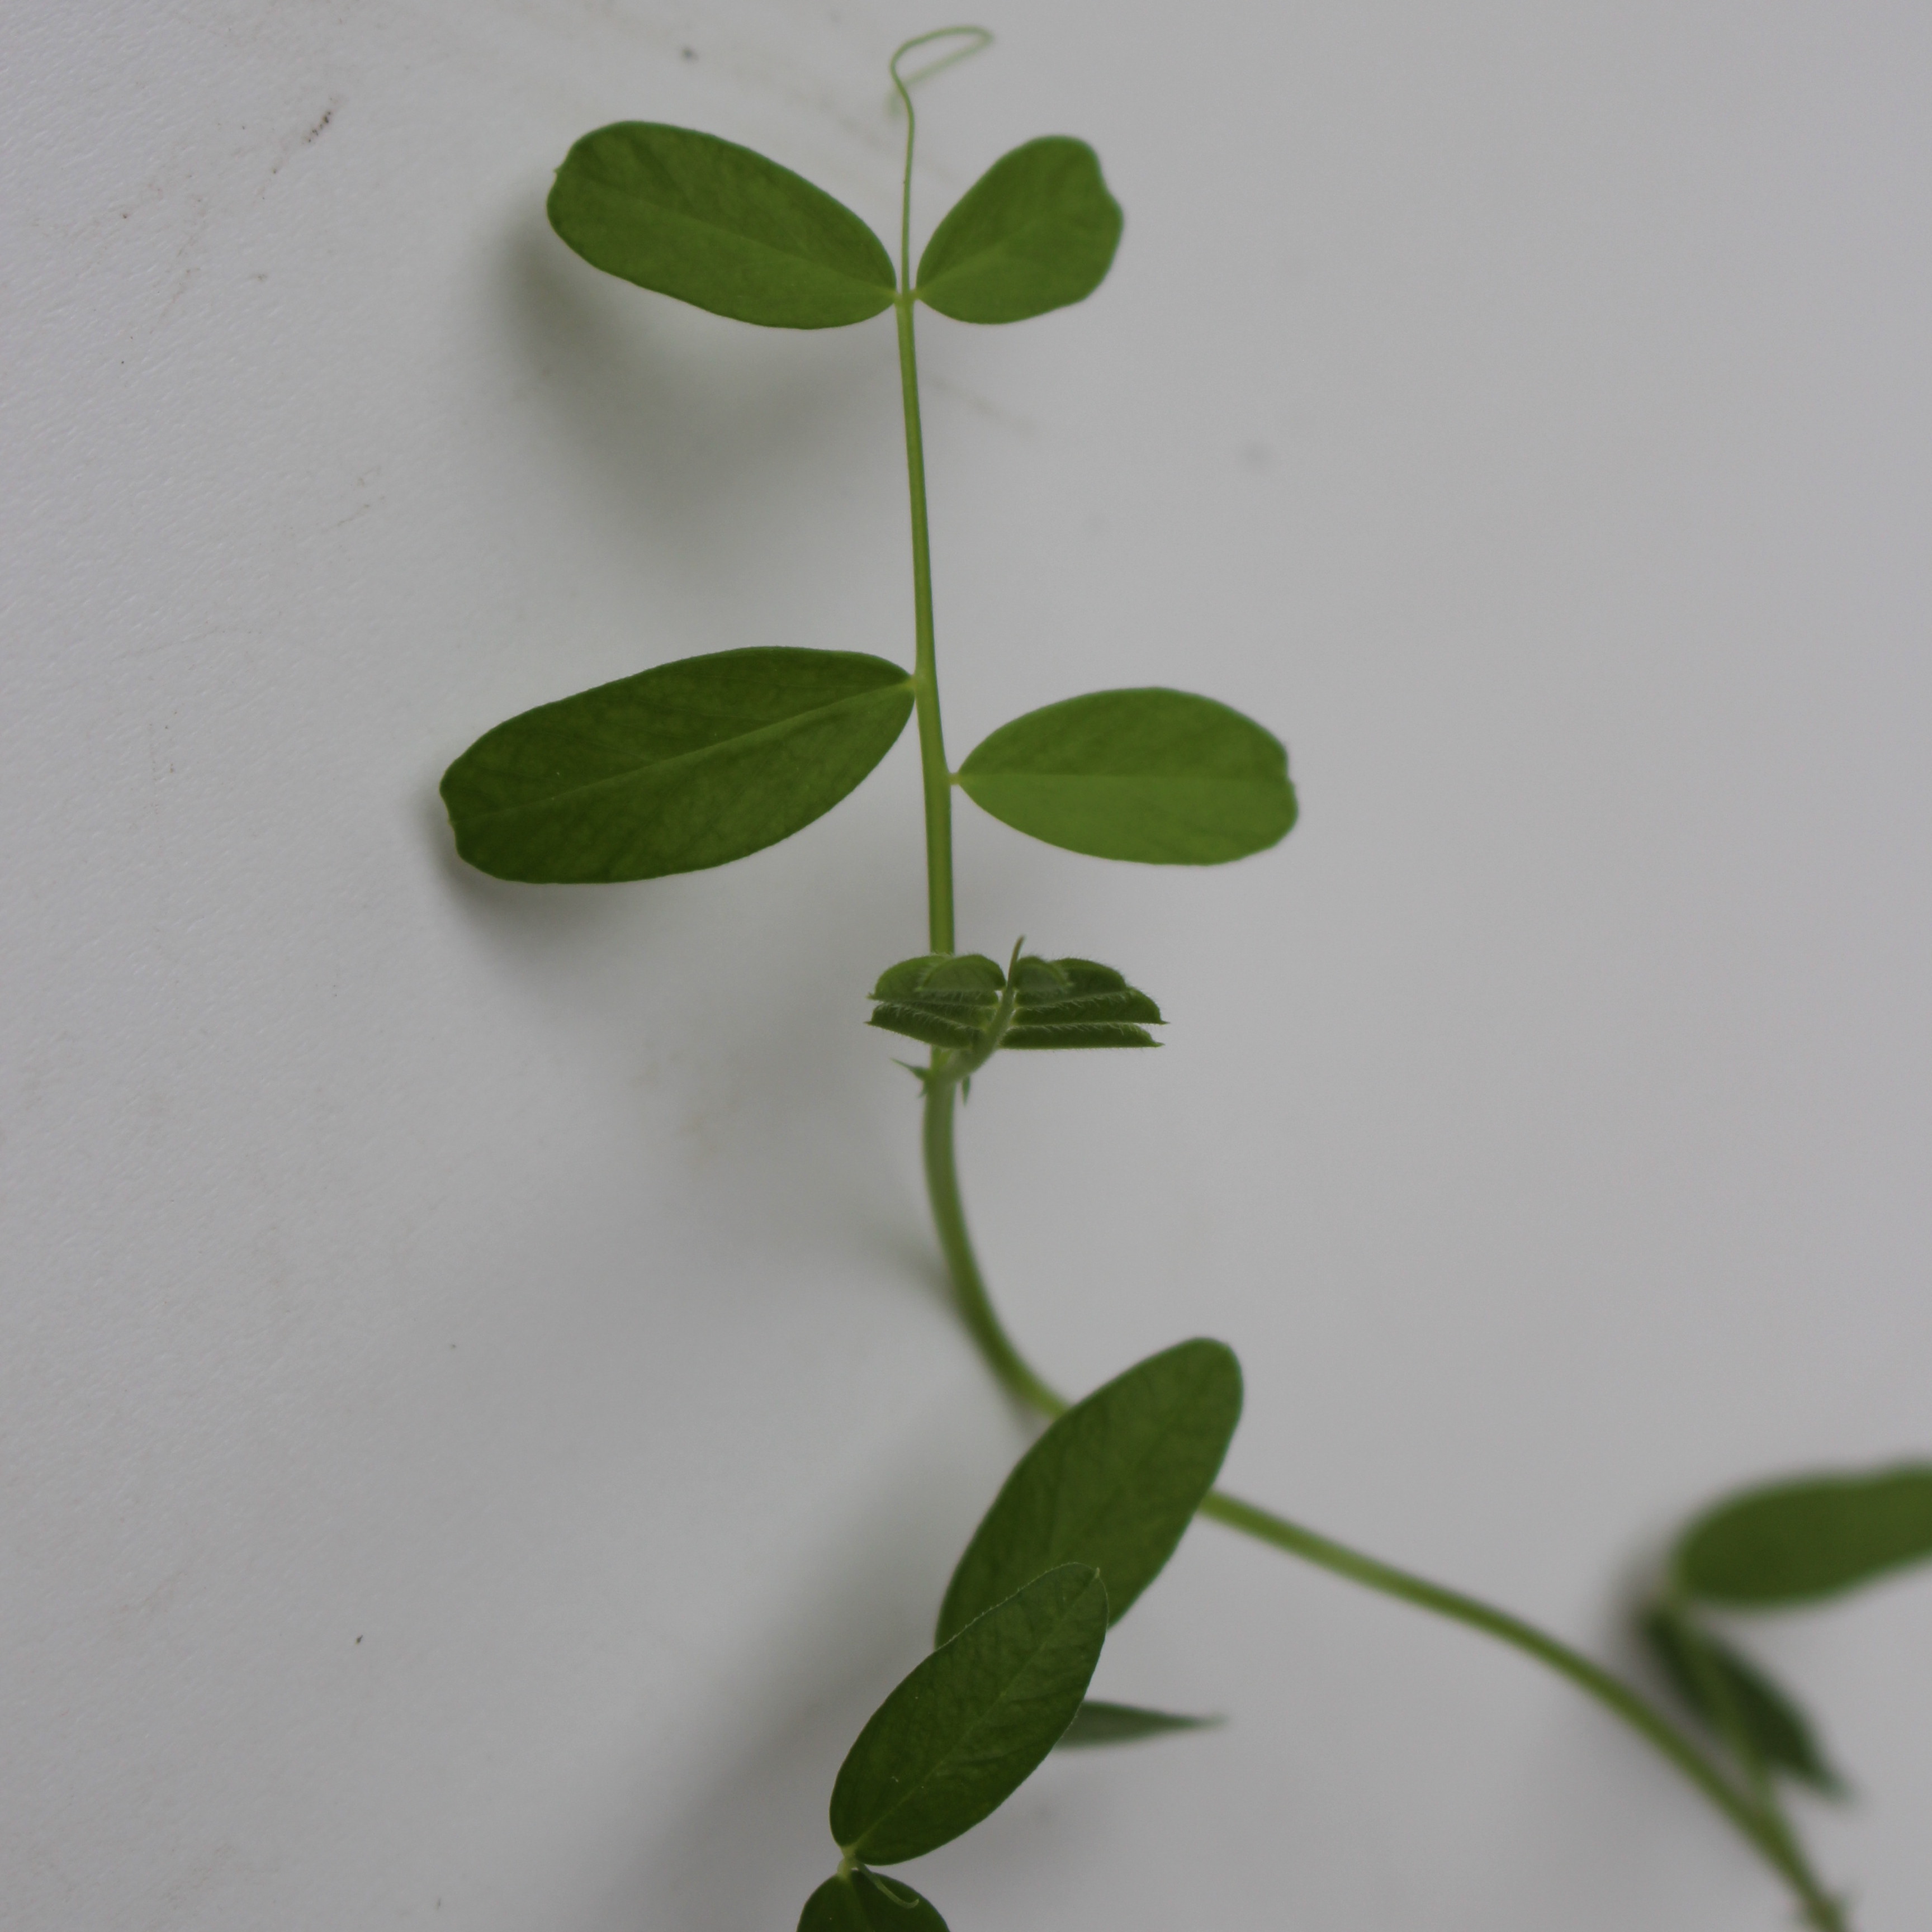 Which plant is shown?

Vicia sativa
